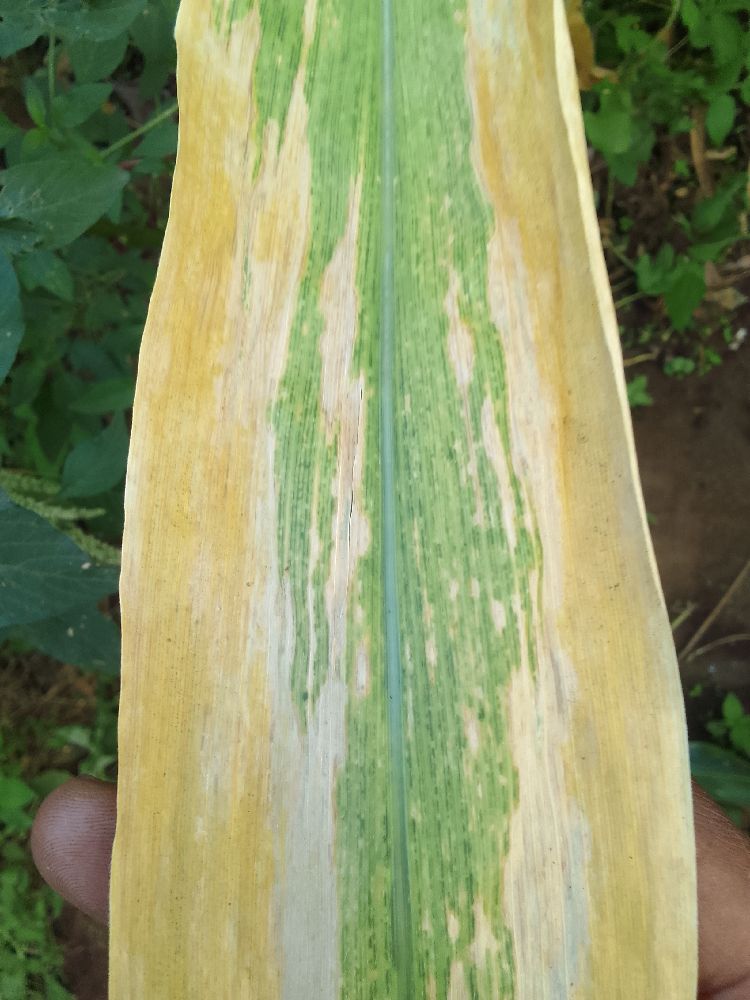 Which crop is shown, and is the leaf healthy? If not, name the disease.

maize, maize lethal necrosis
